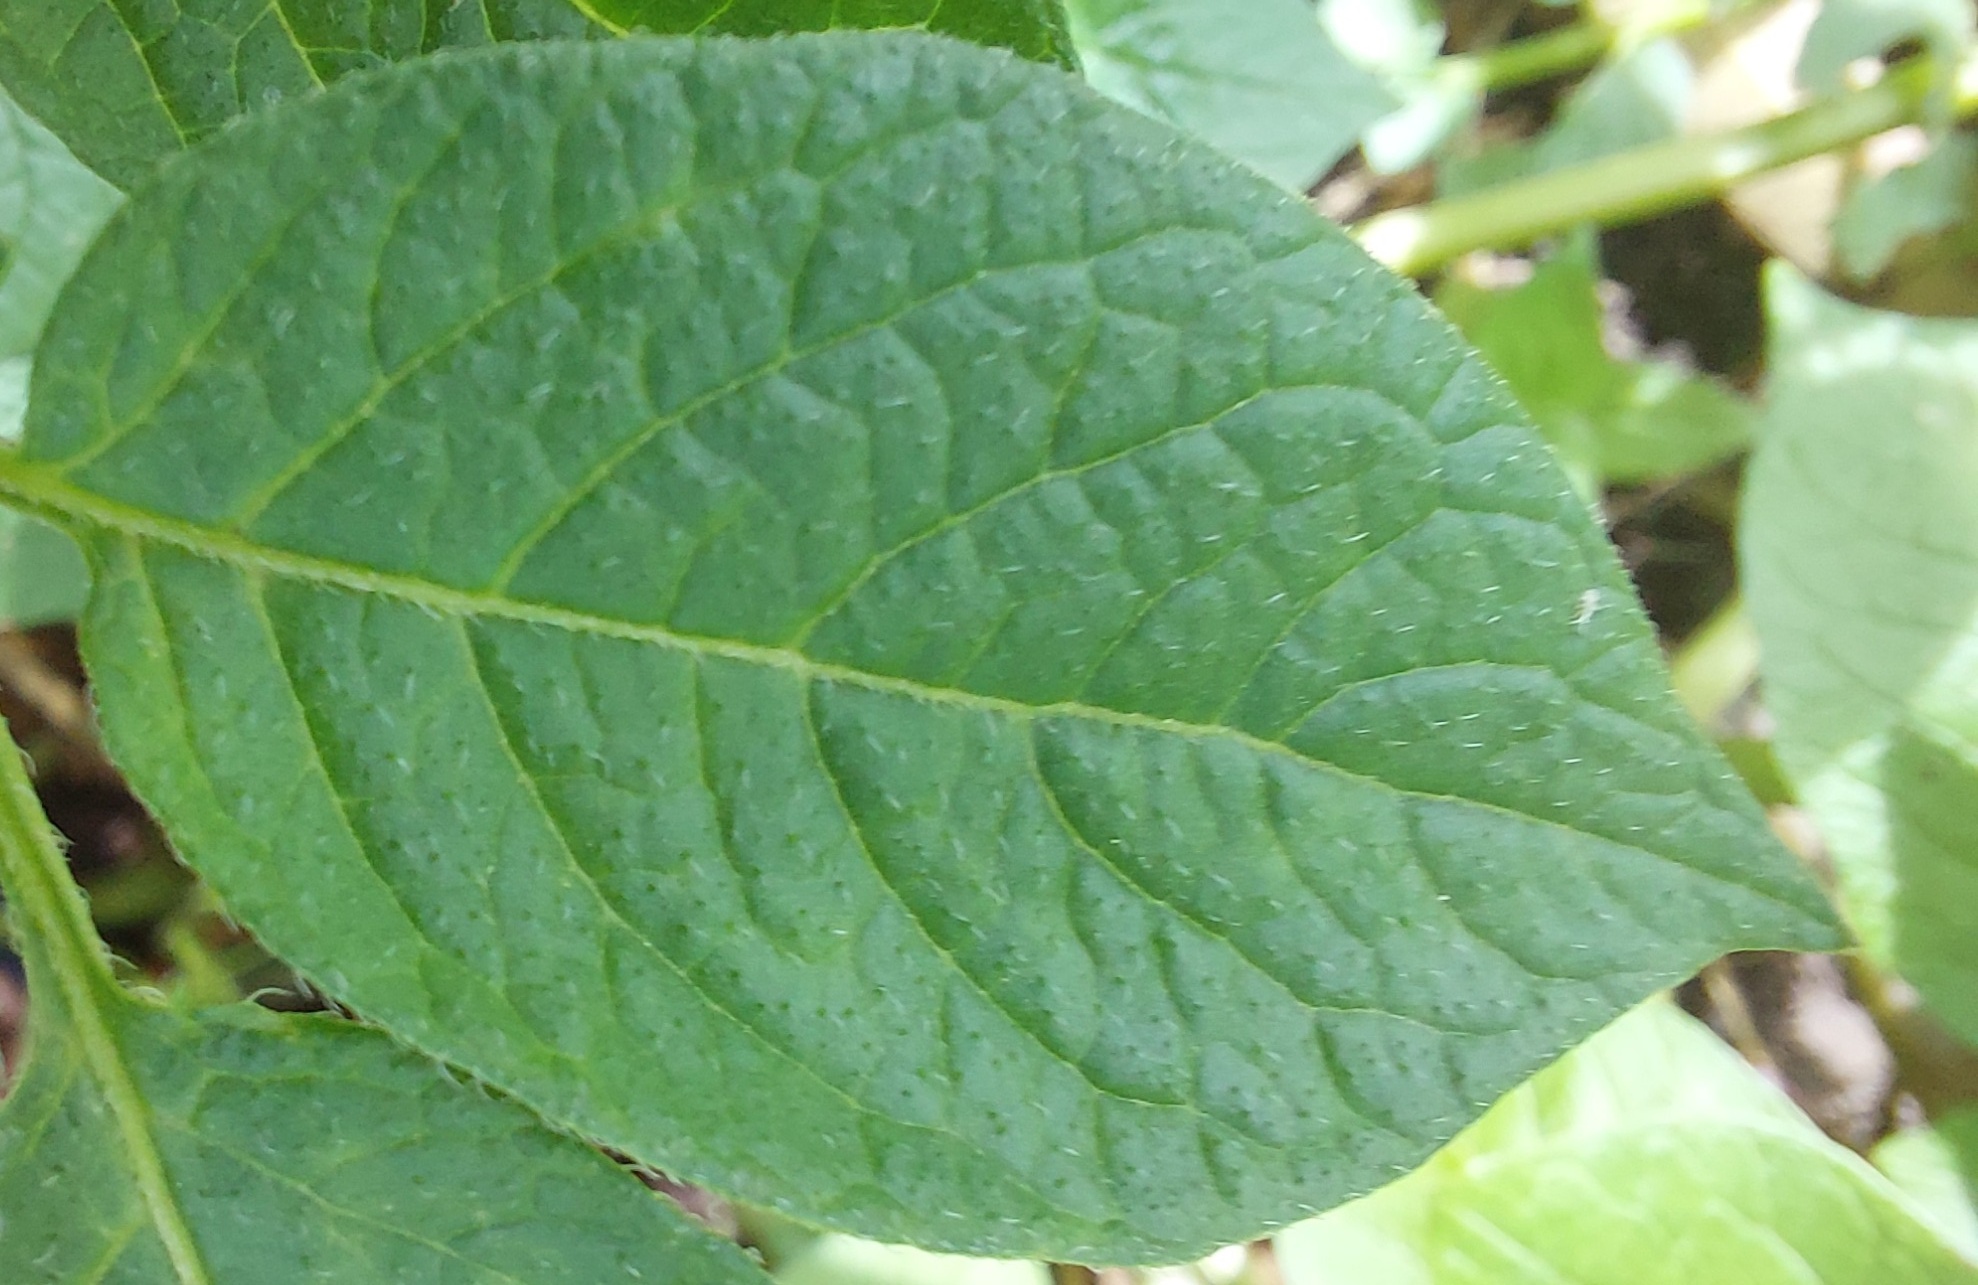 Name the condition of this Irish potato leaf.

healthy
